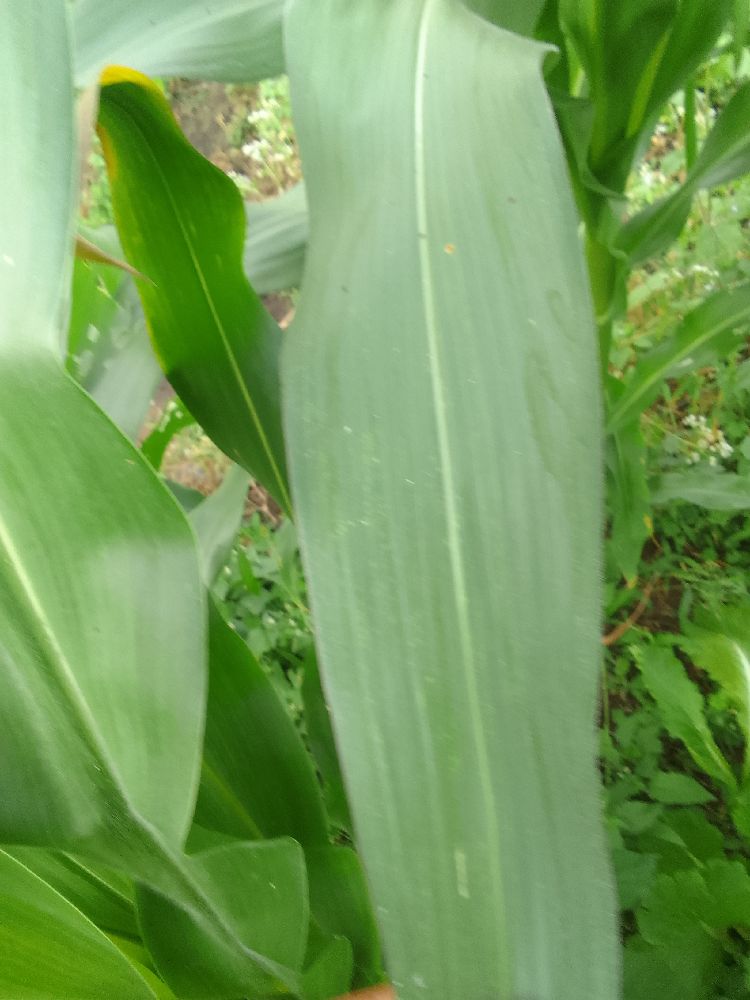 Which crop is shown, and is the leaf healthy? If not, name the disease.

maize, healthy
